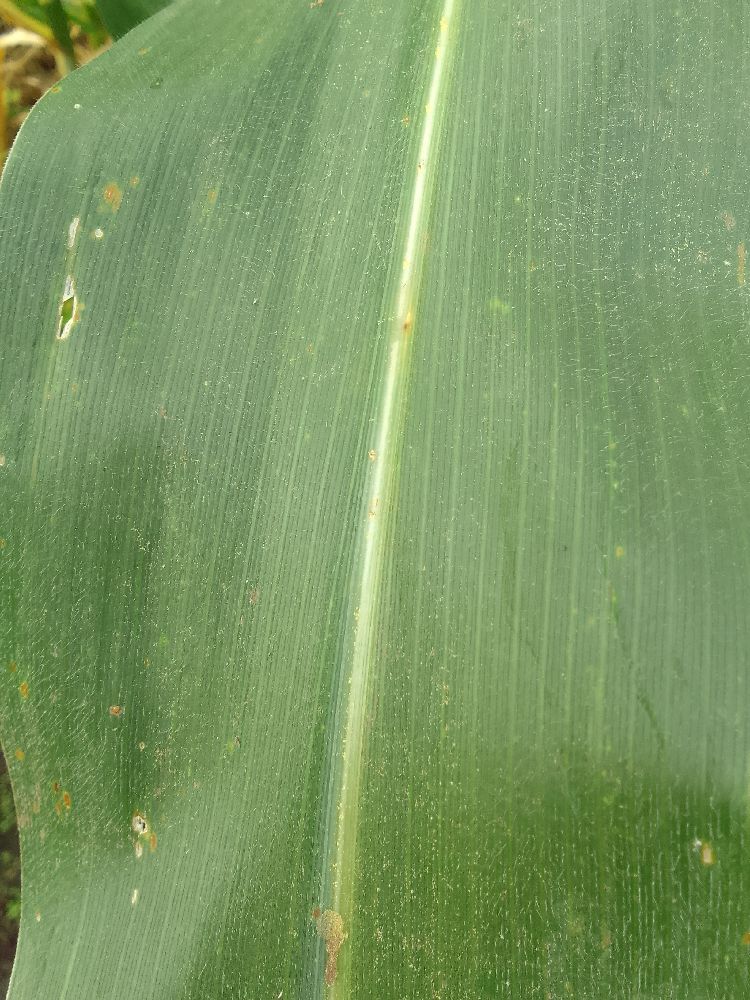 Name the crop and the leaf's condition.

maize, healthy
